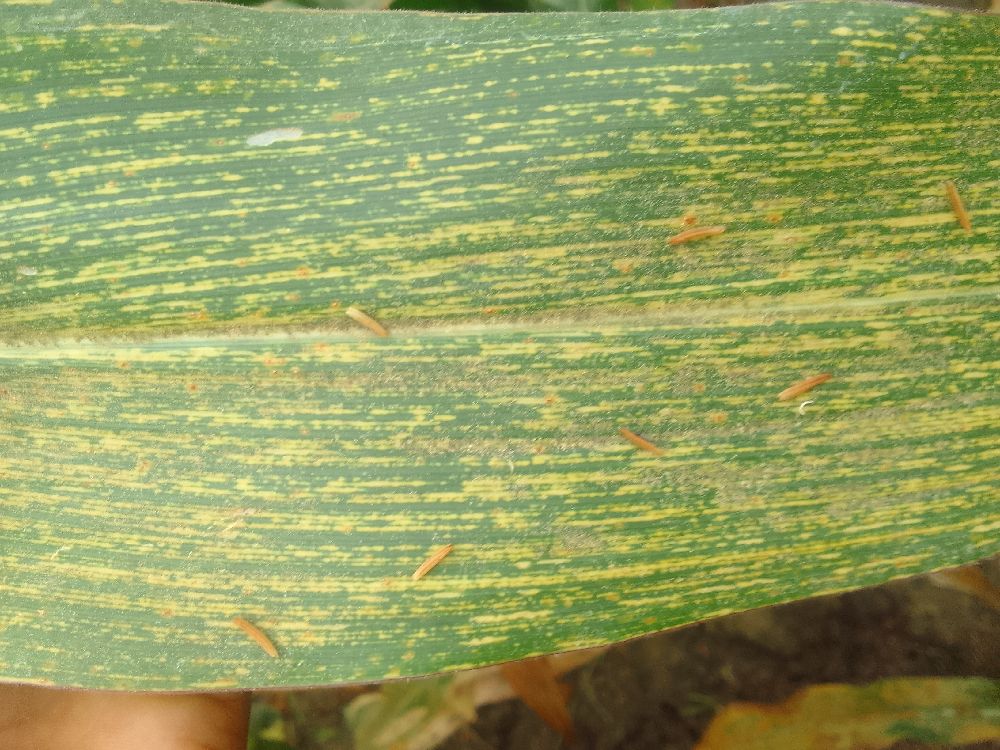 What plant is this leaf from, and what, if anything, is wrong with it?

maize, maize streak virus
